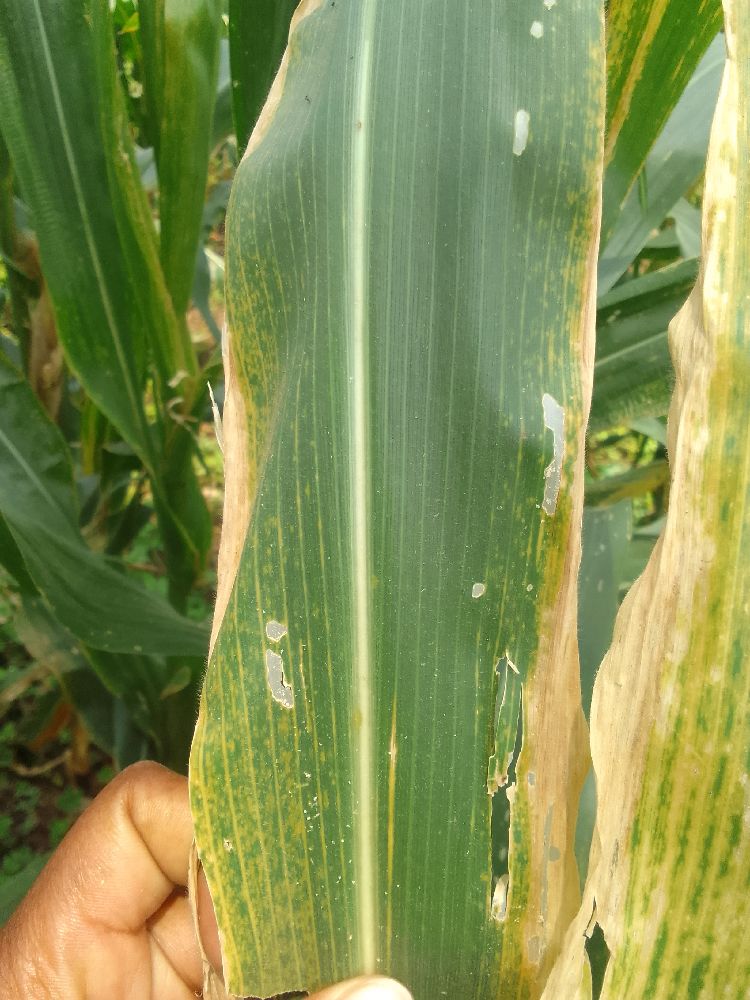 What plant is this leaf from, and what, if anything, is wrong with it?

maize, maize lethal necrosis
